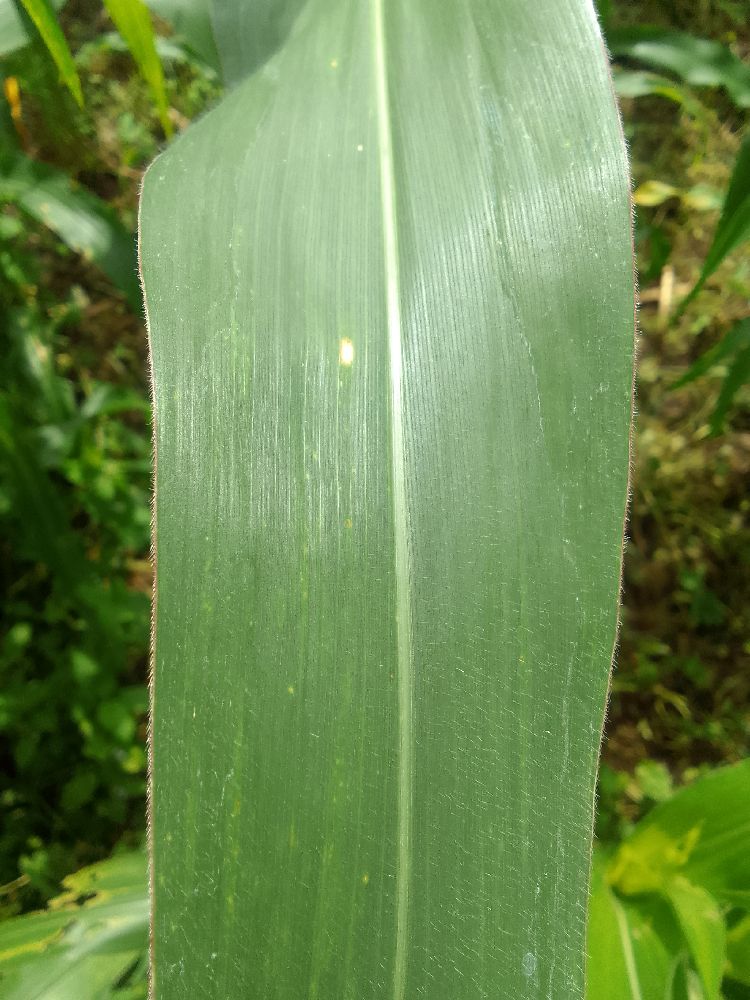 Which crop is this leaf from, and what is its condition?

maize, healthy
